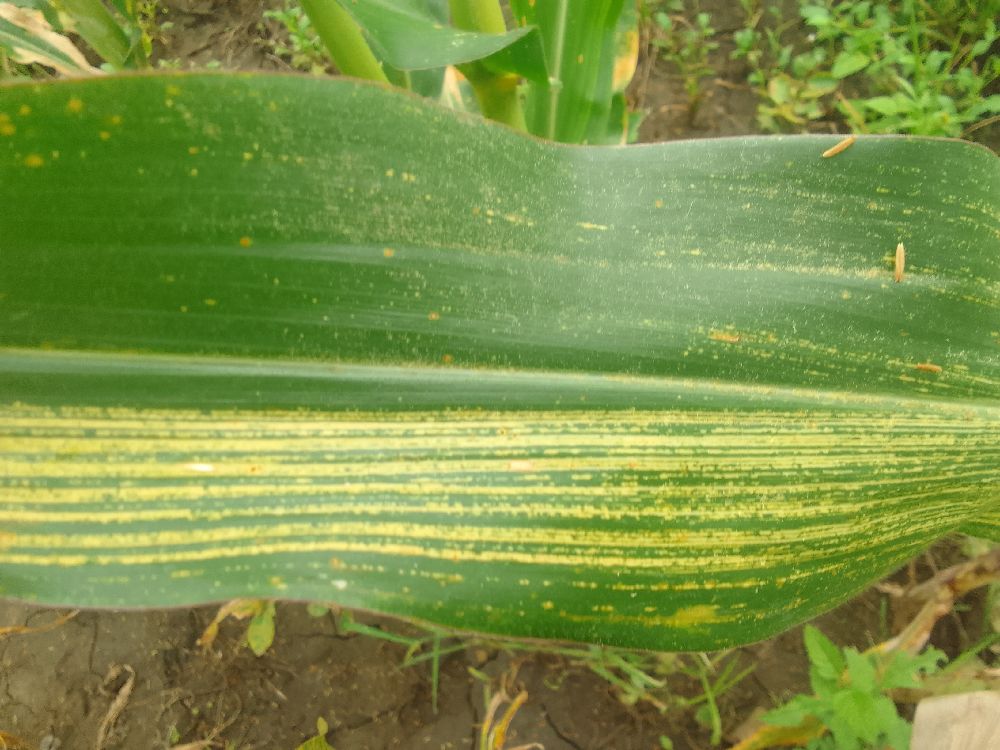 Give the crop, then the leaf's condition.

maize, maize streak virus
